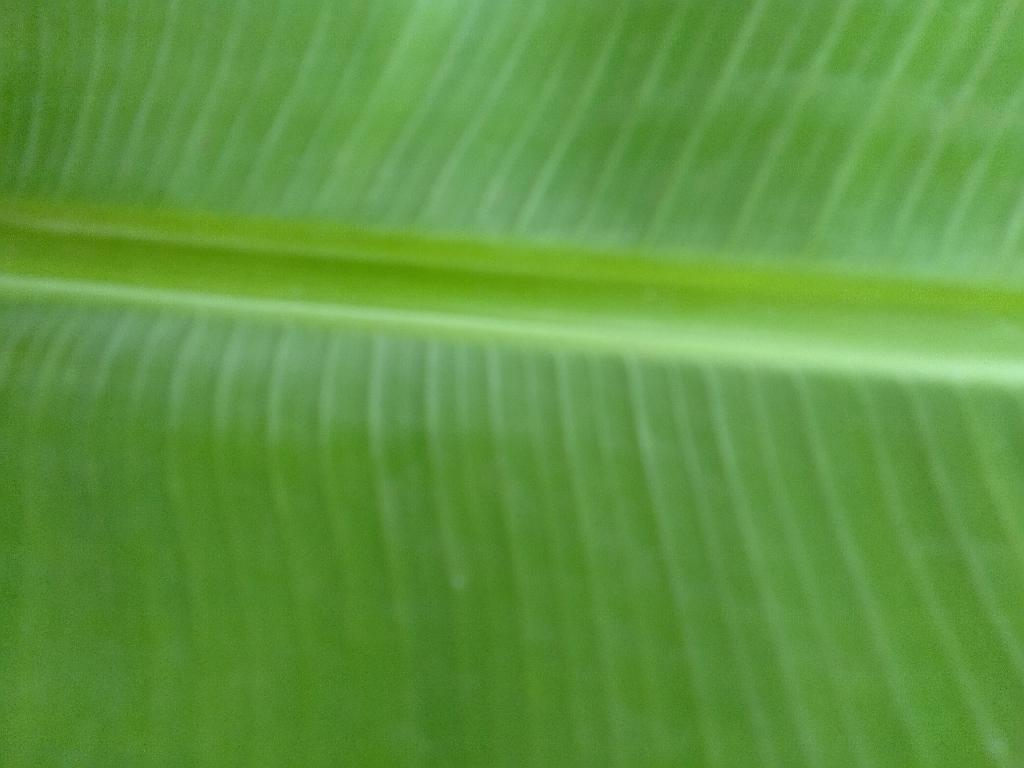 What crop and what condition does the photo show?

banana, healthy
